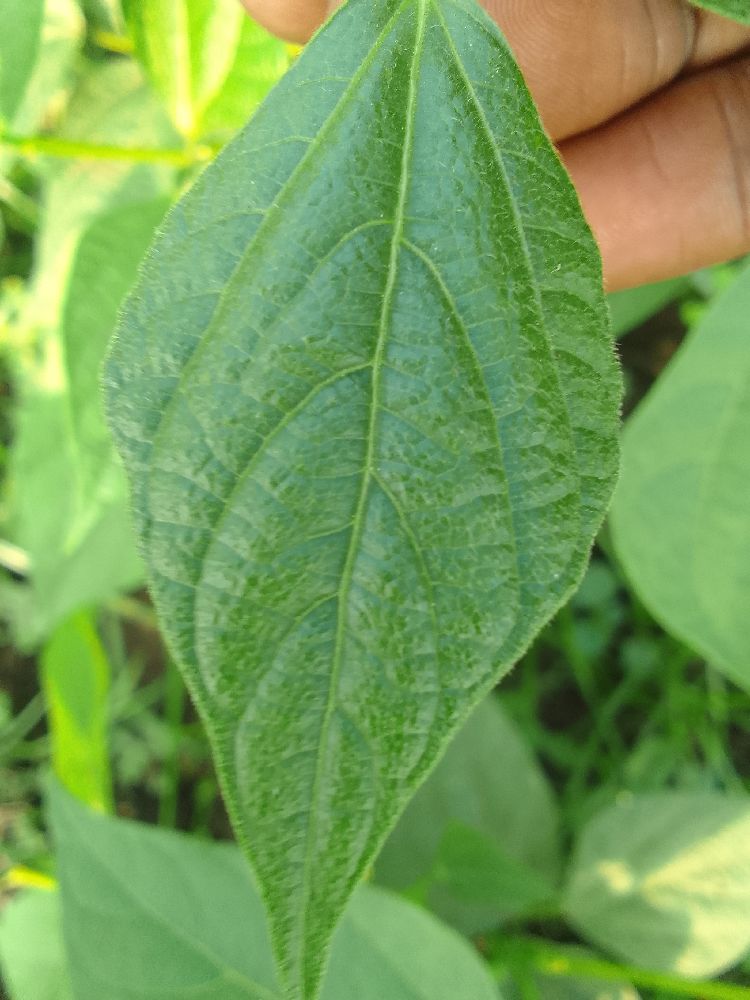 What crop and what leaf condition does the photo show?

common bean, healthy
